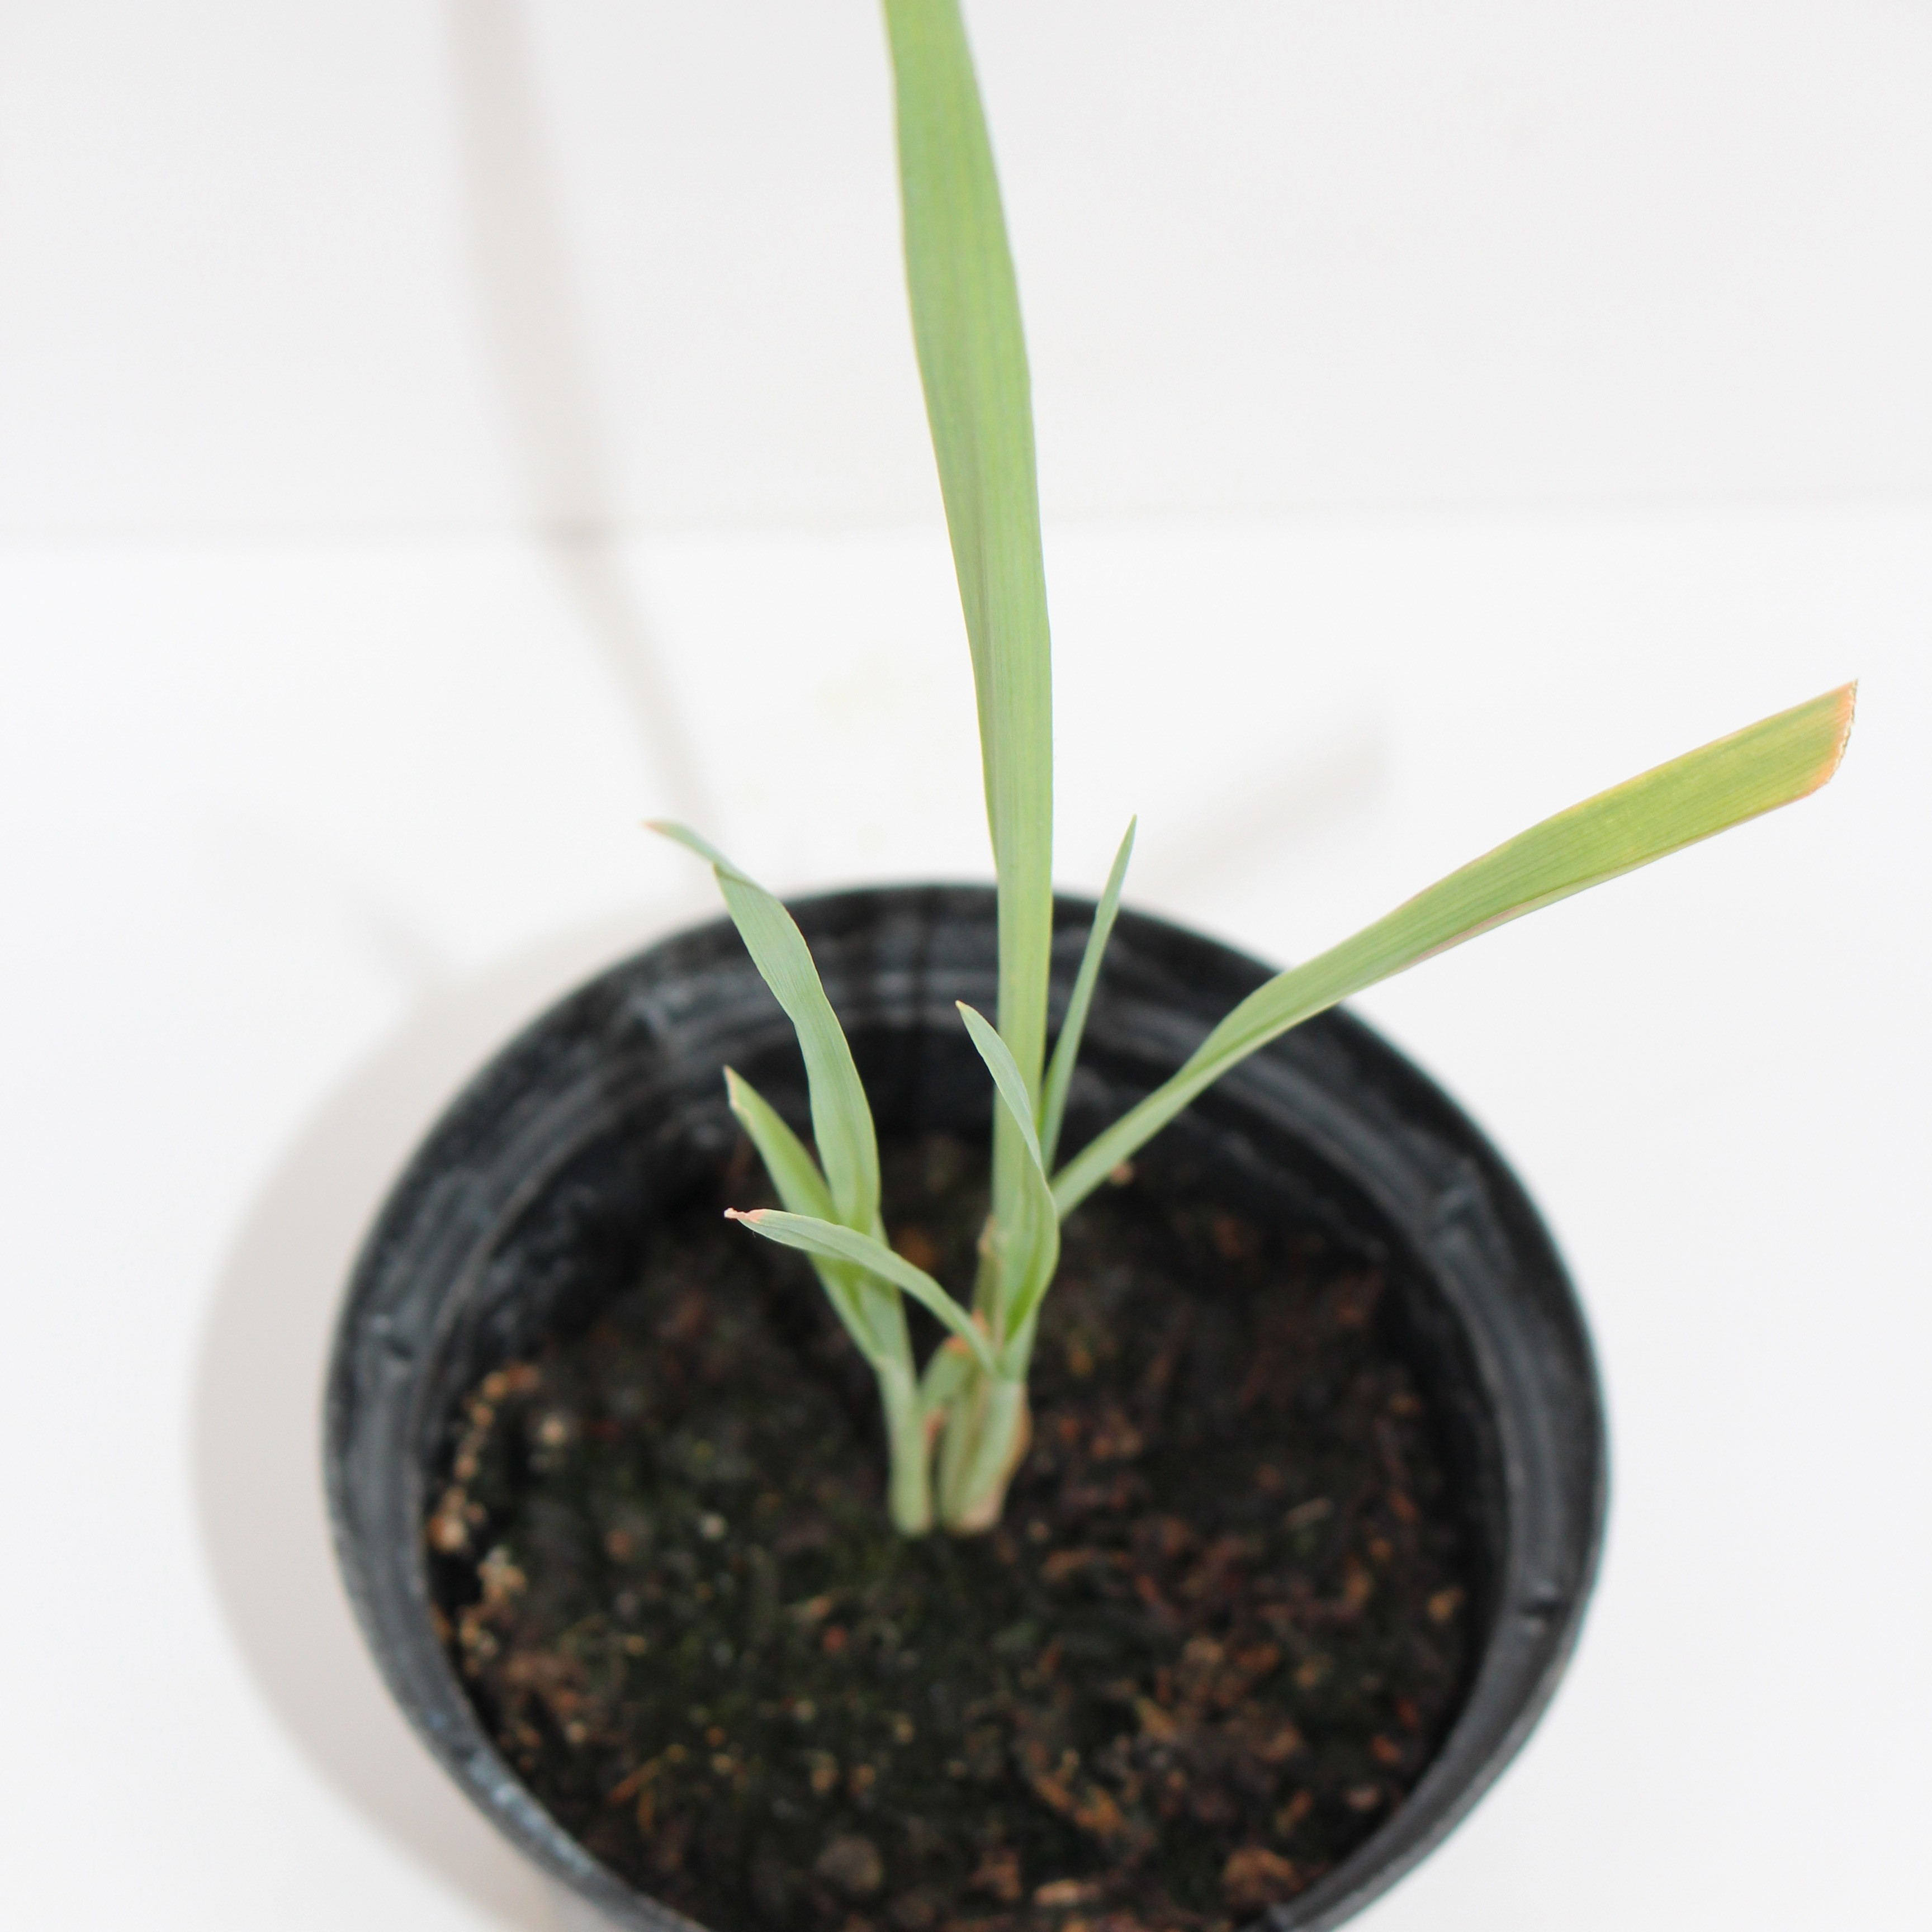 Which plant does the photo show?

Avena sterilis
